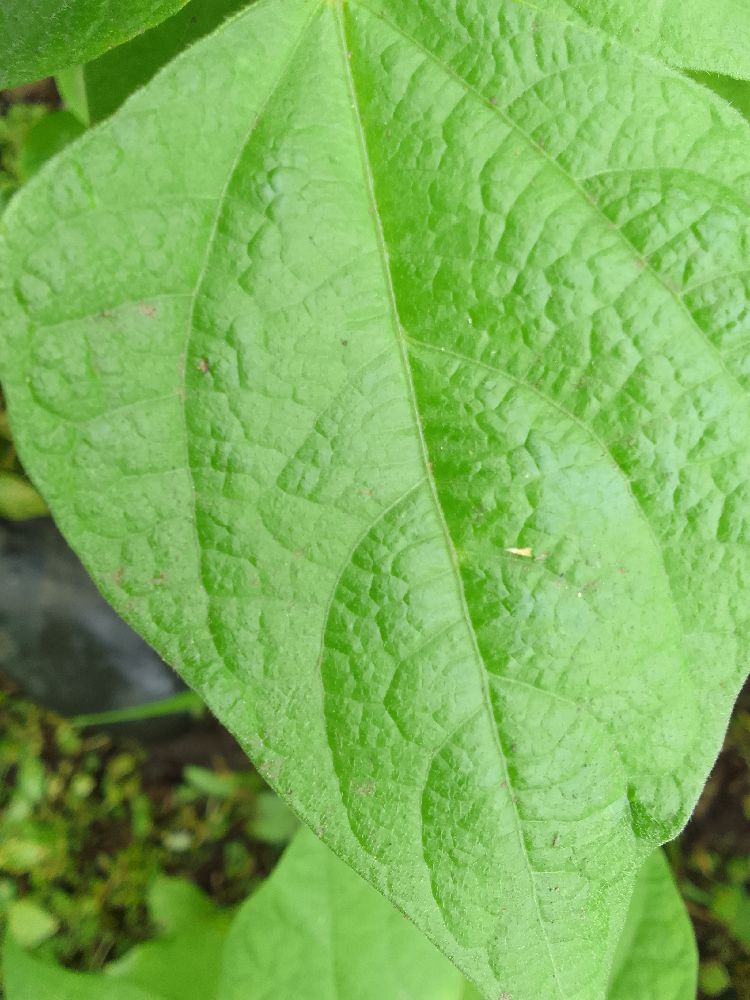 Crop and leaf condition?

common bean, healthy
